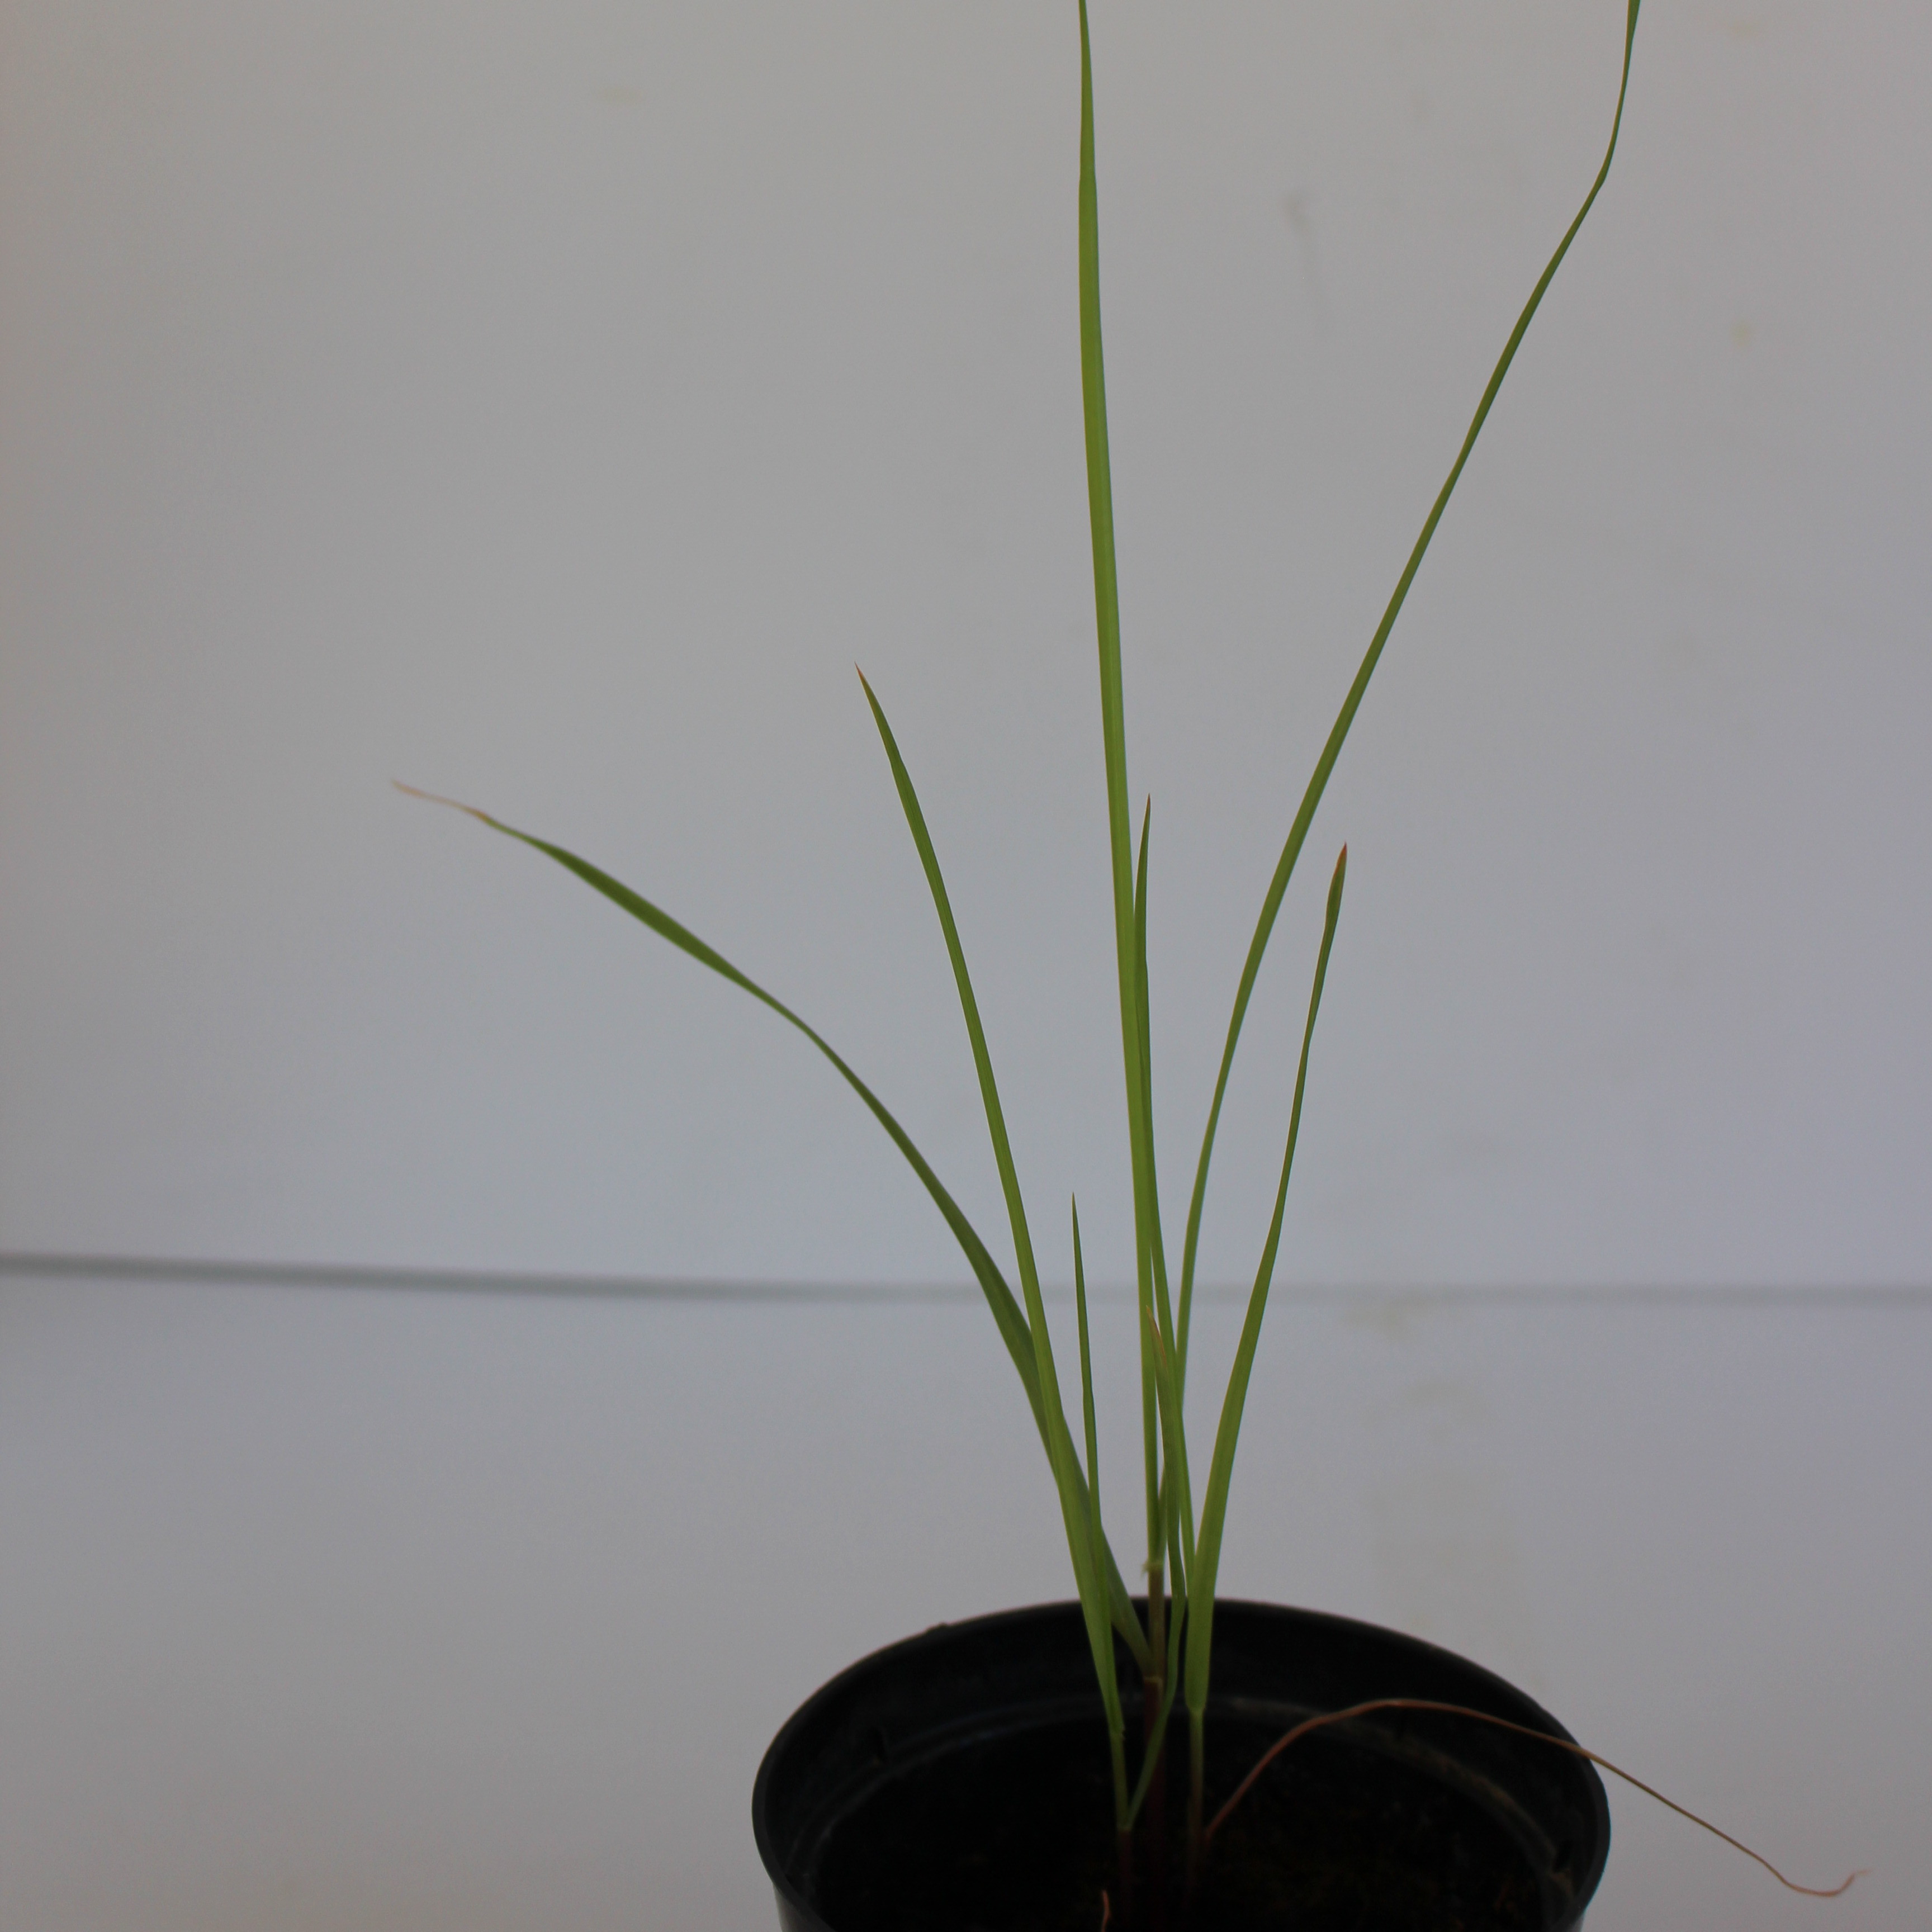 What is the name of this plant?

Lolium multiflorum
